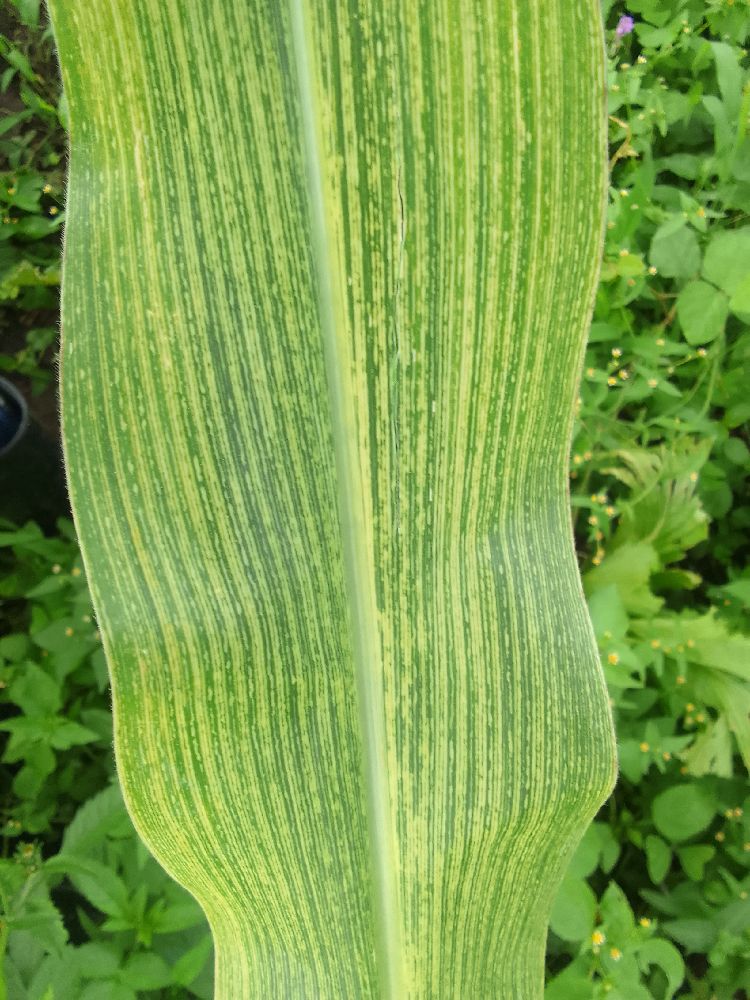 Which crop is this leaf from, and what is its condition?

maize, healthy
